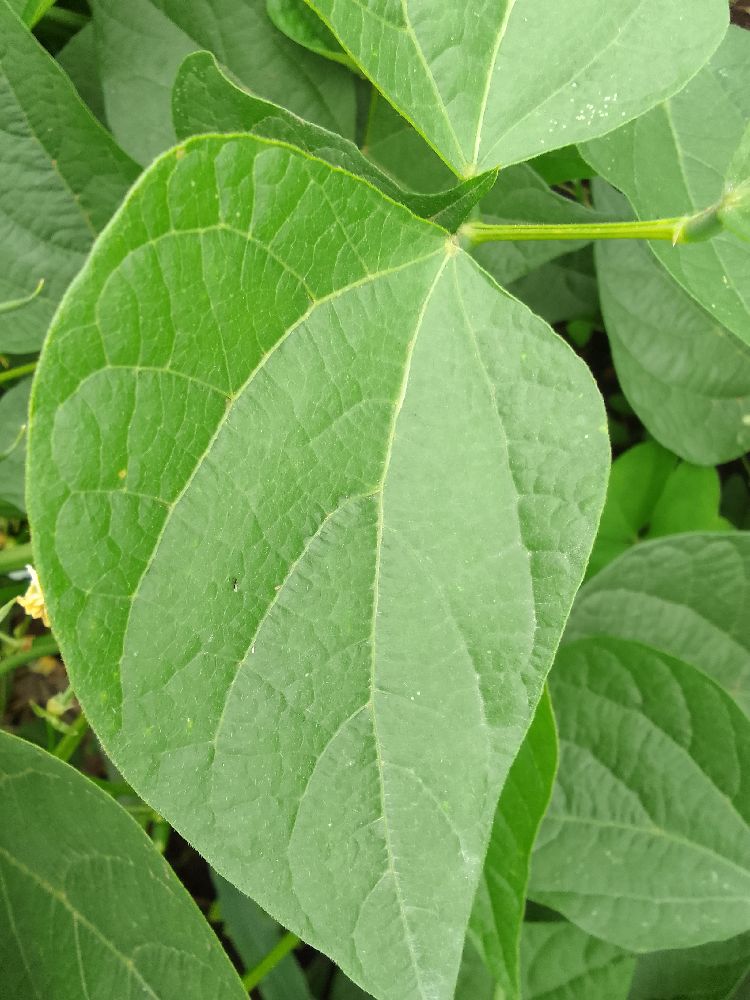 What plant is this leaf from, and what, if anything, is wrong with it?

common bean, healthy
